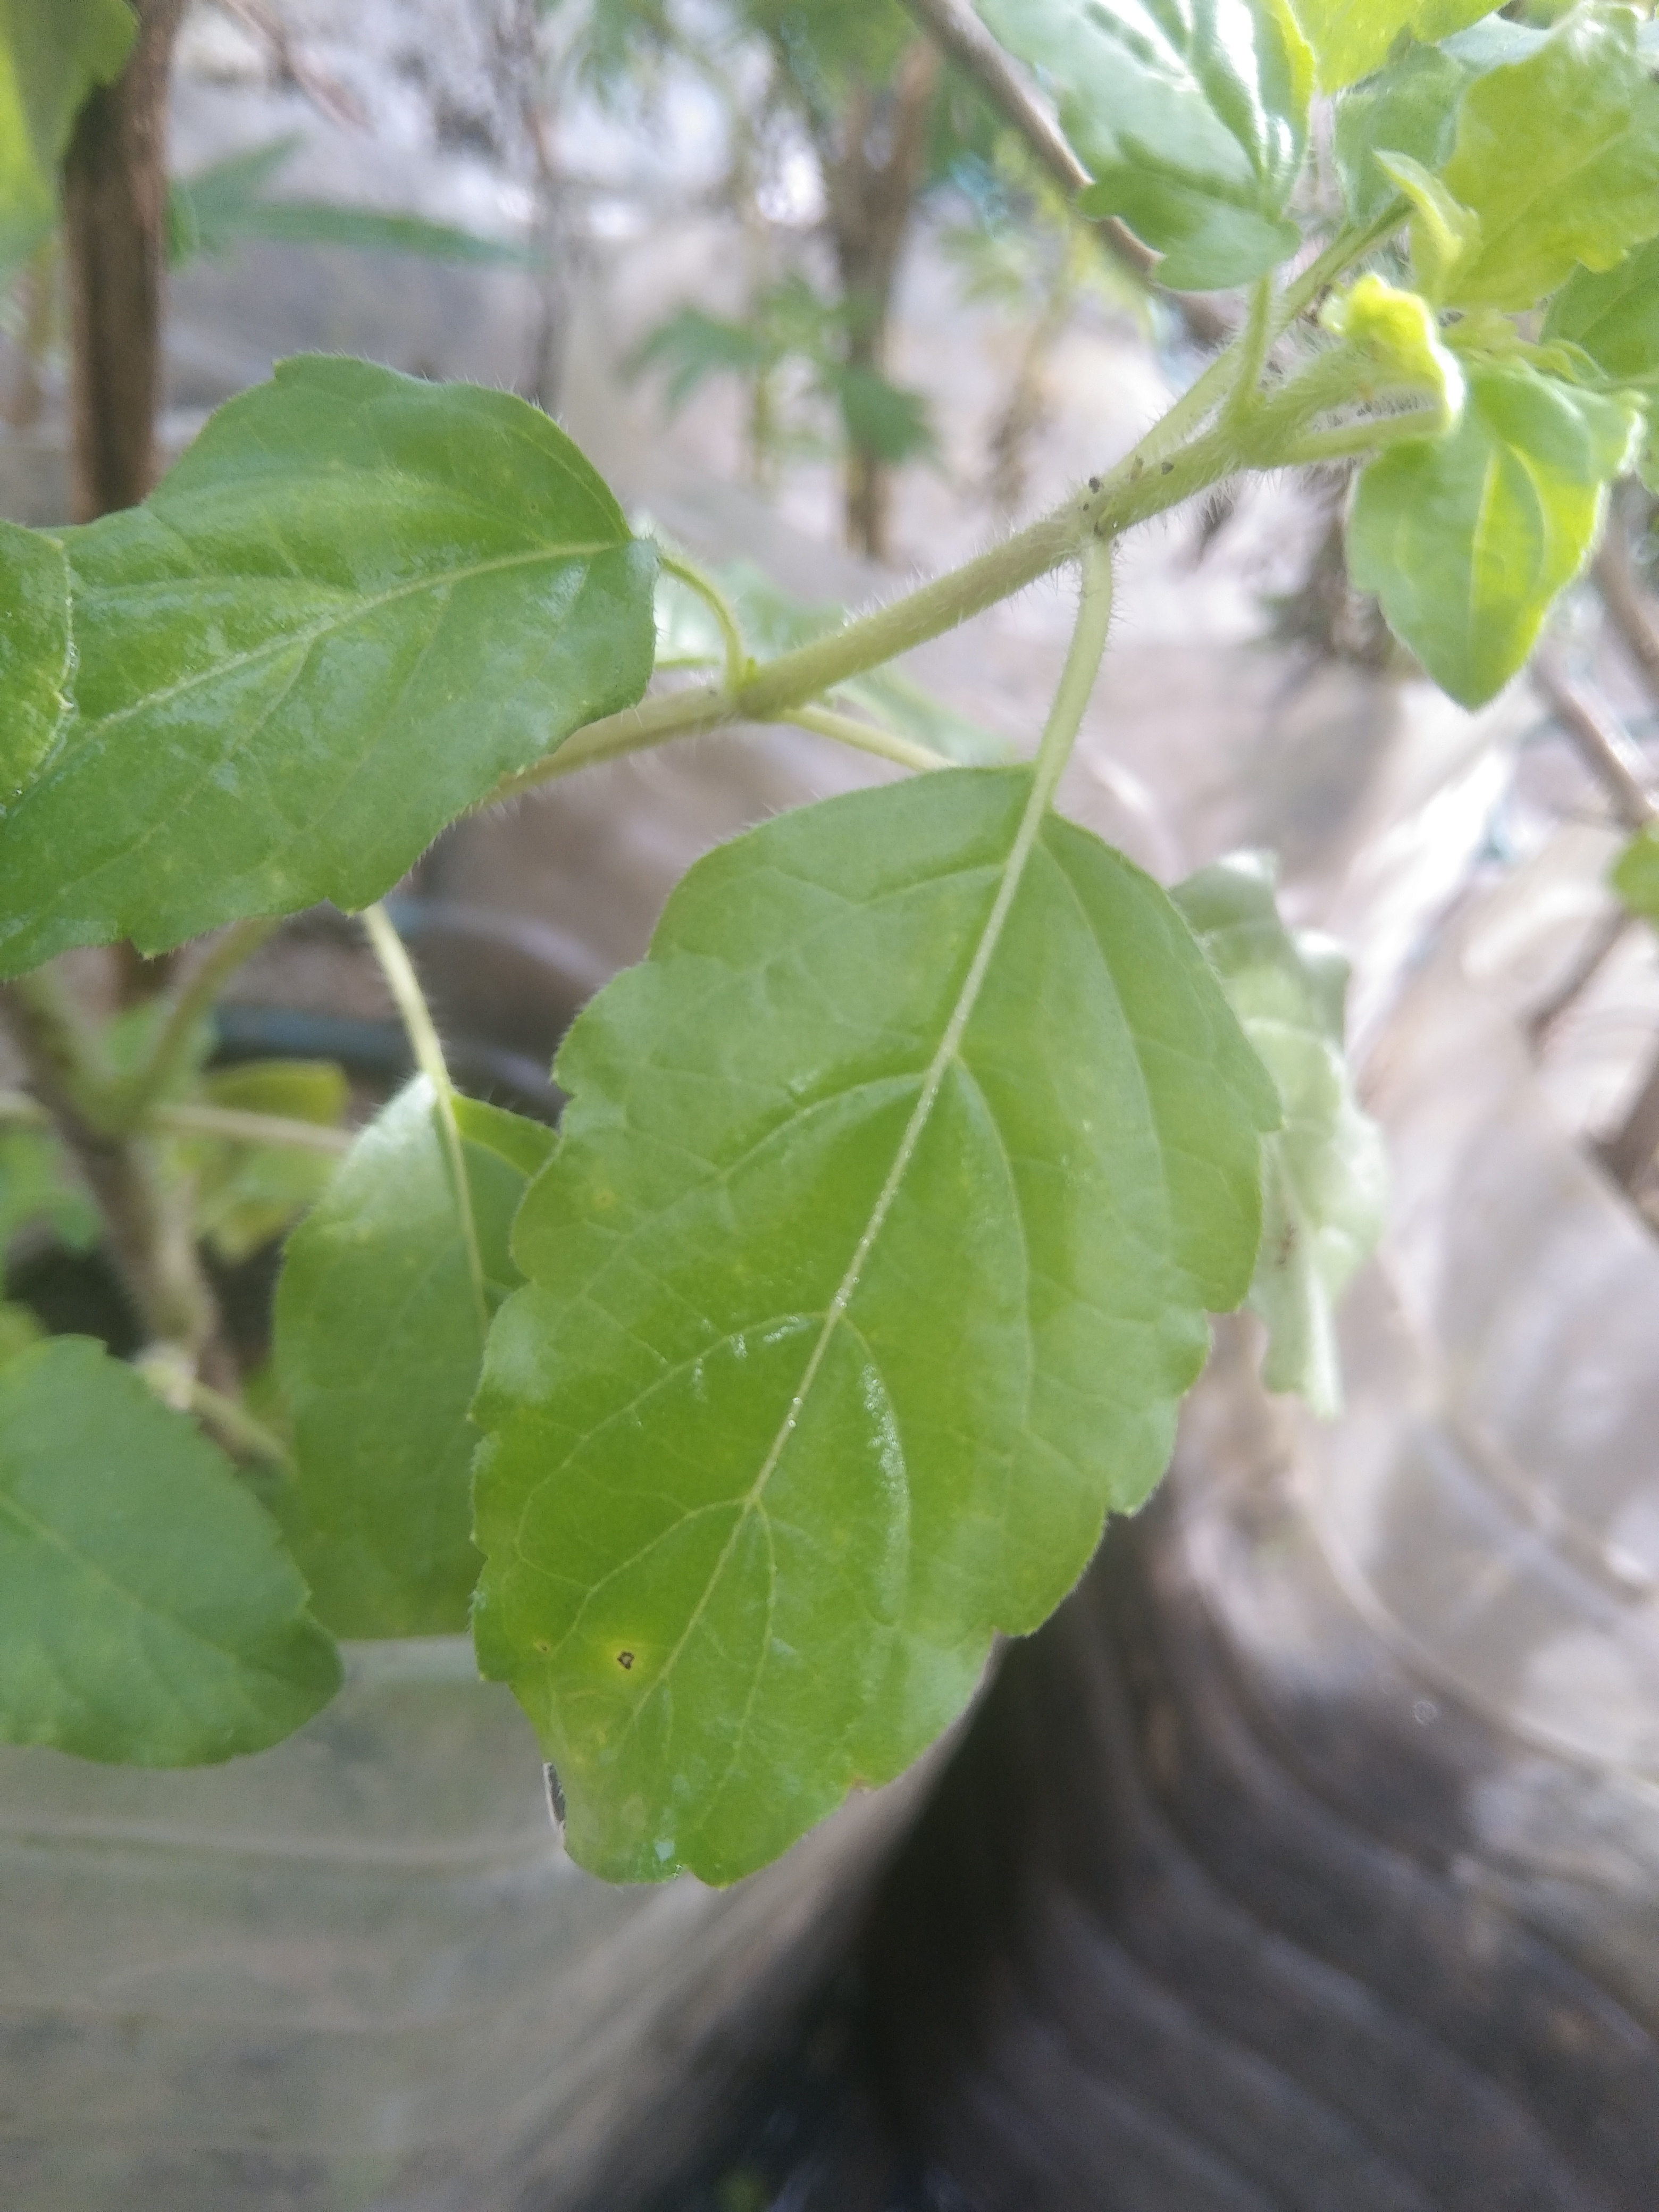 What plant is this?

tulshi
